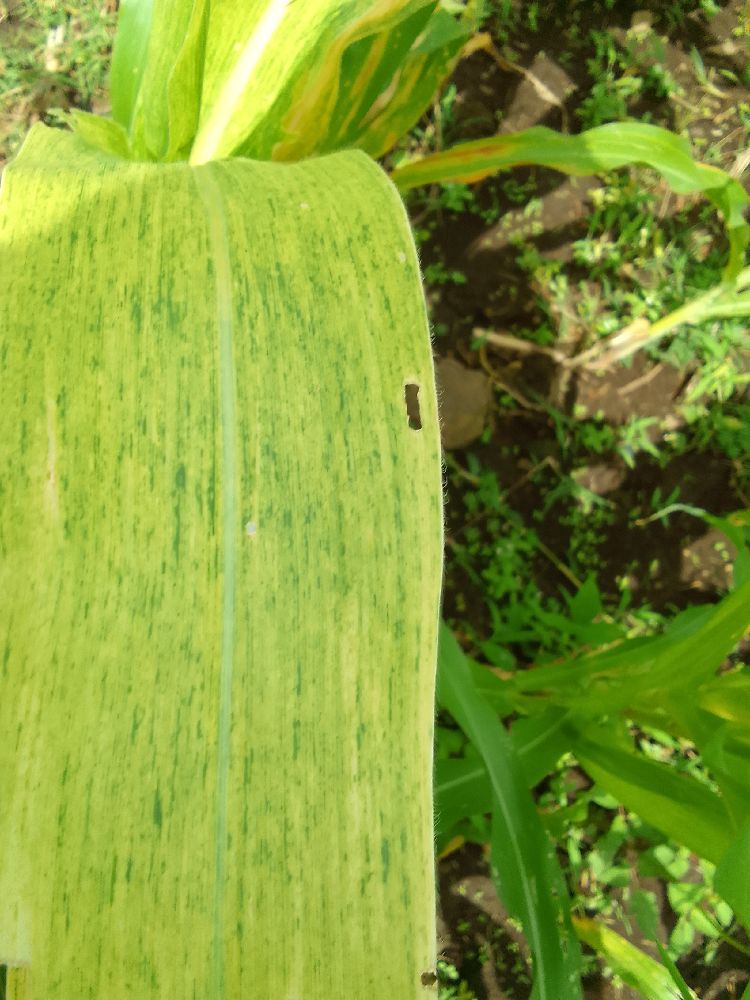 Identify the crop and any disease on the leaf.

maize, maize lethal necrosis
